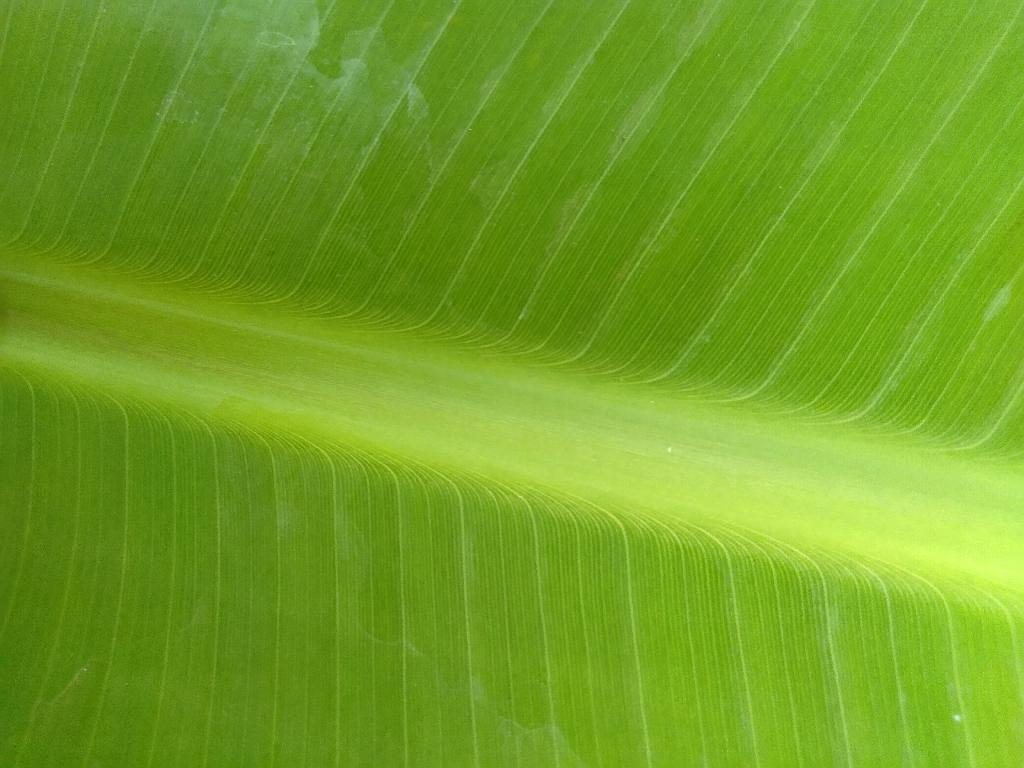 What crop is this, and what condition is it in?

banana, healthy
